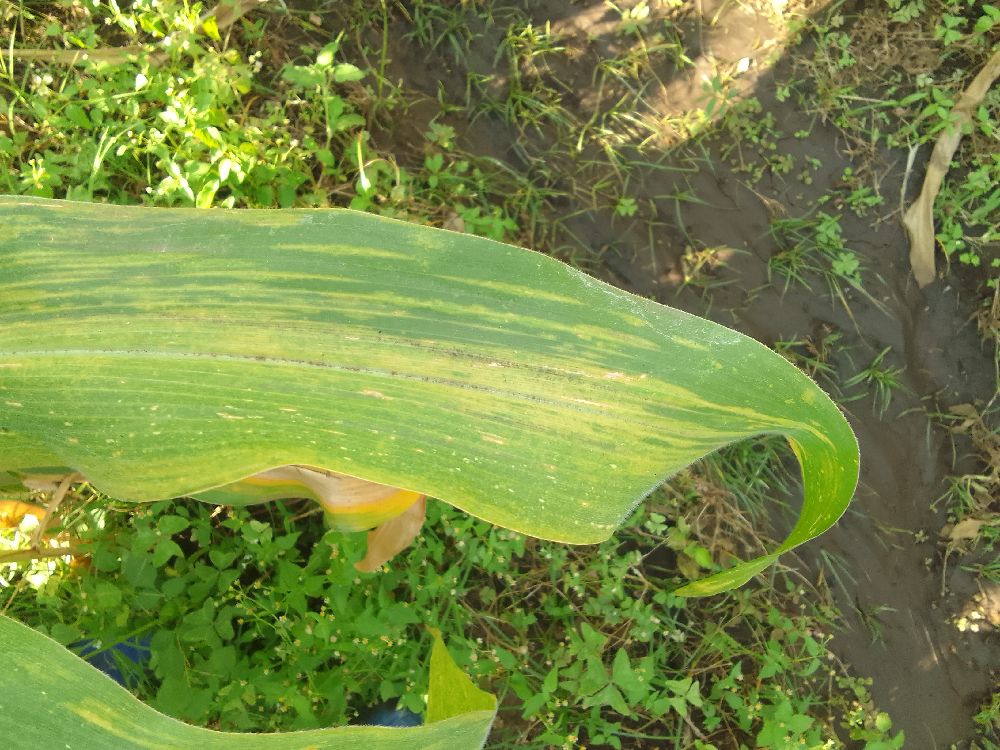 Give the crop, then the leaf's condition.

maize, maize lethal necrosis
